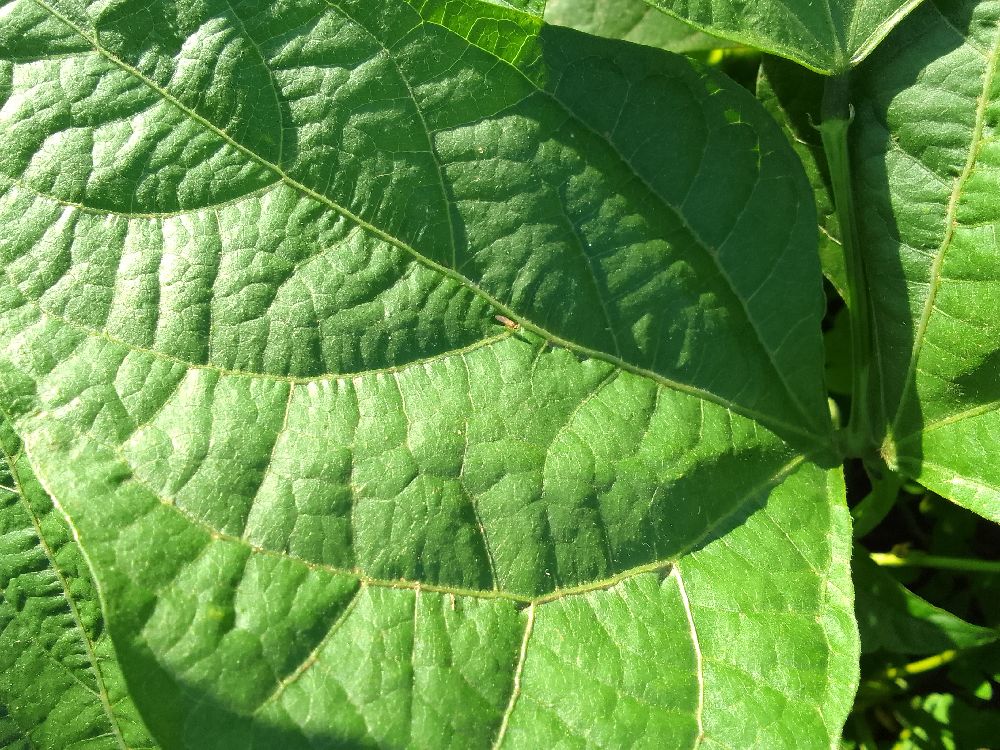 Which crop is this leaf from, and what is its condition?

common bean, healthy
